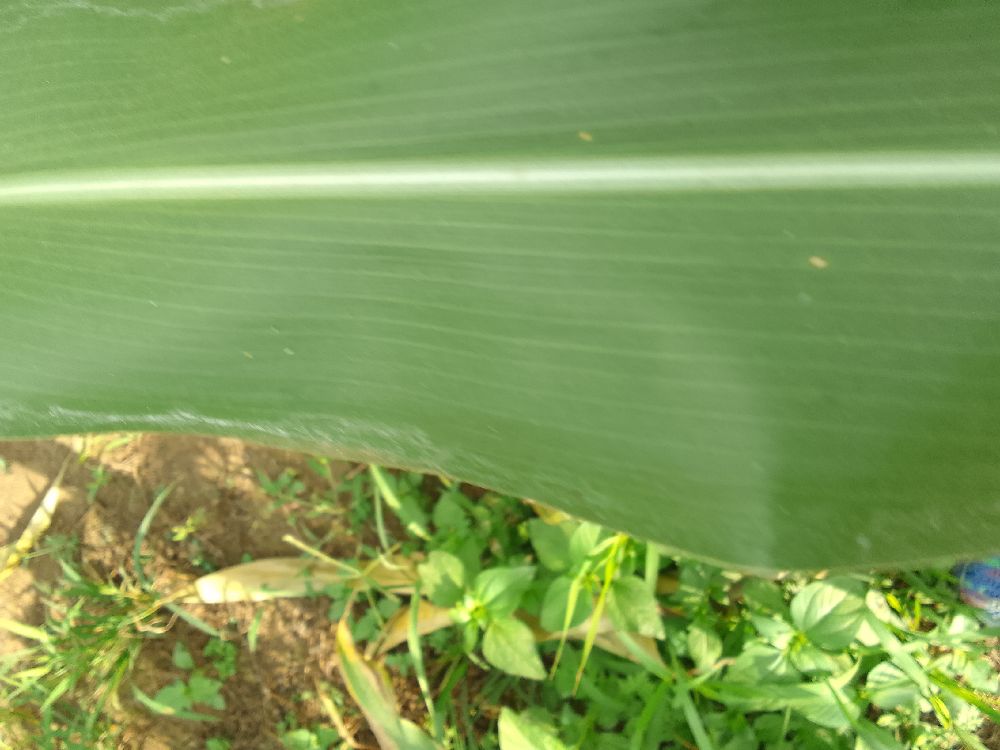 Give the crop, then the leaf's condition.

maize, healthy
